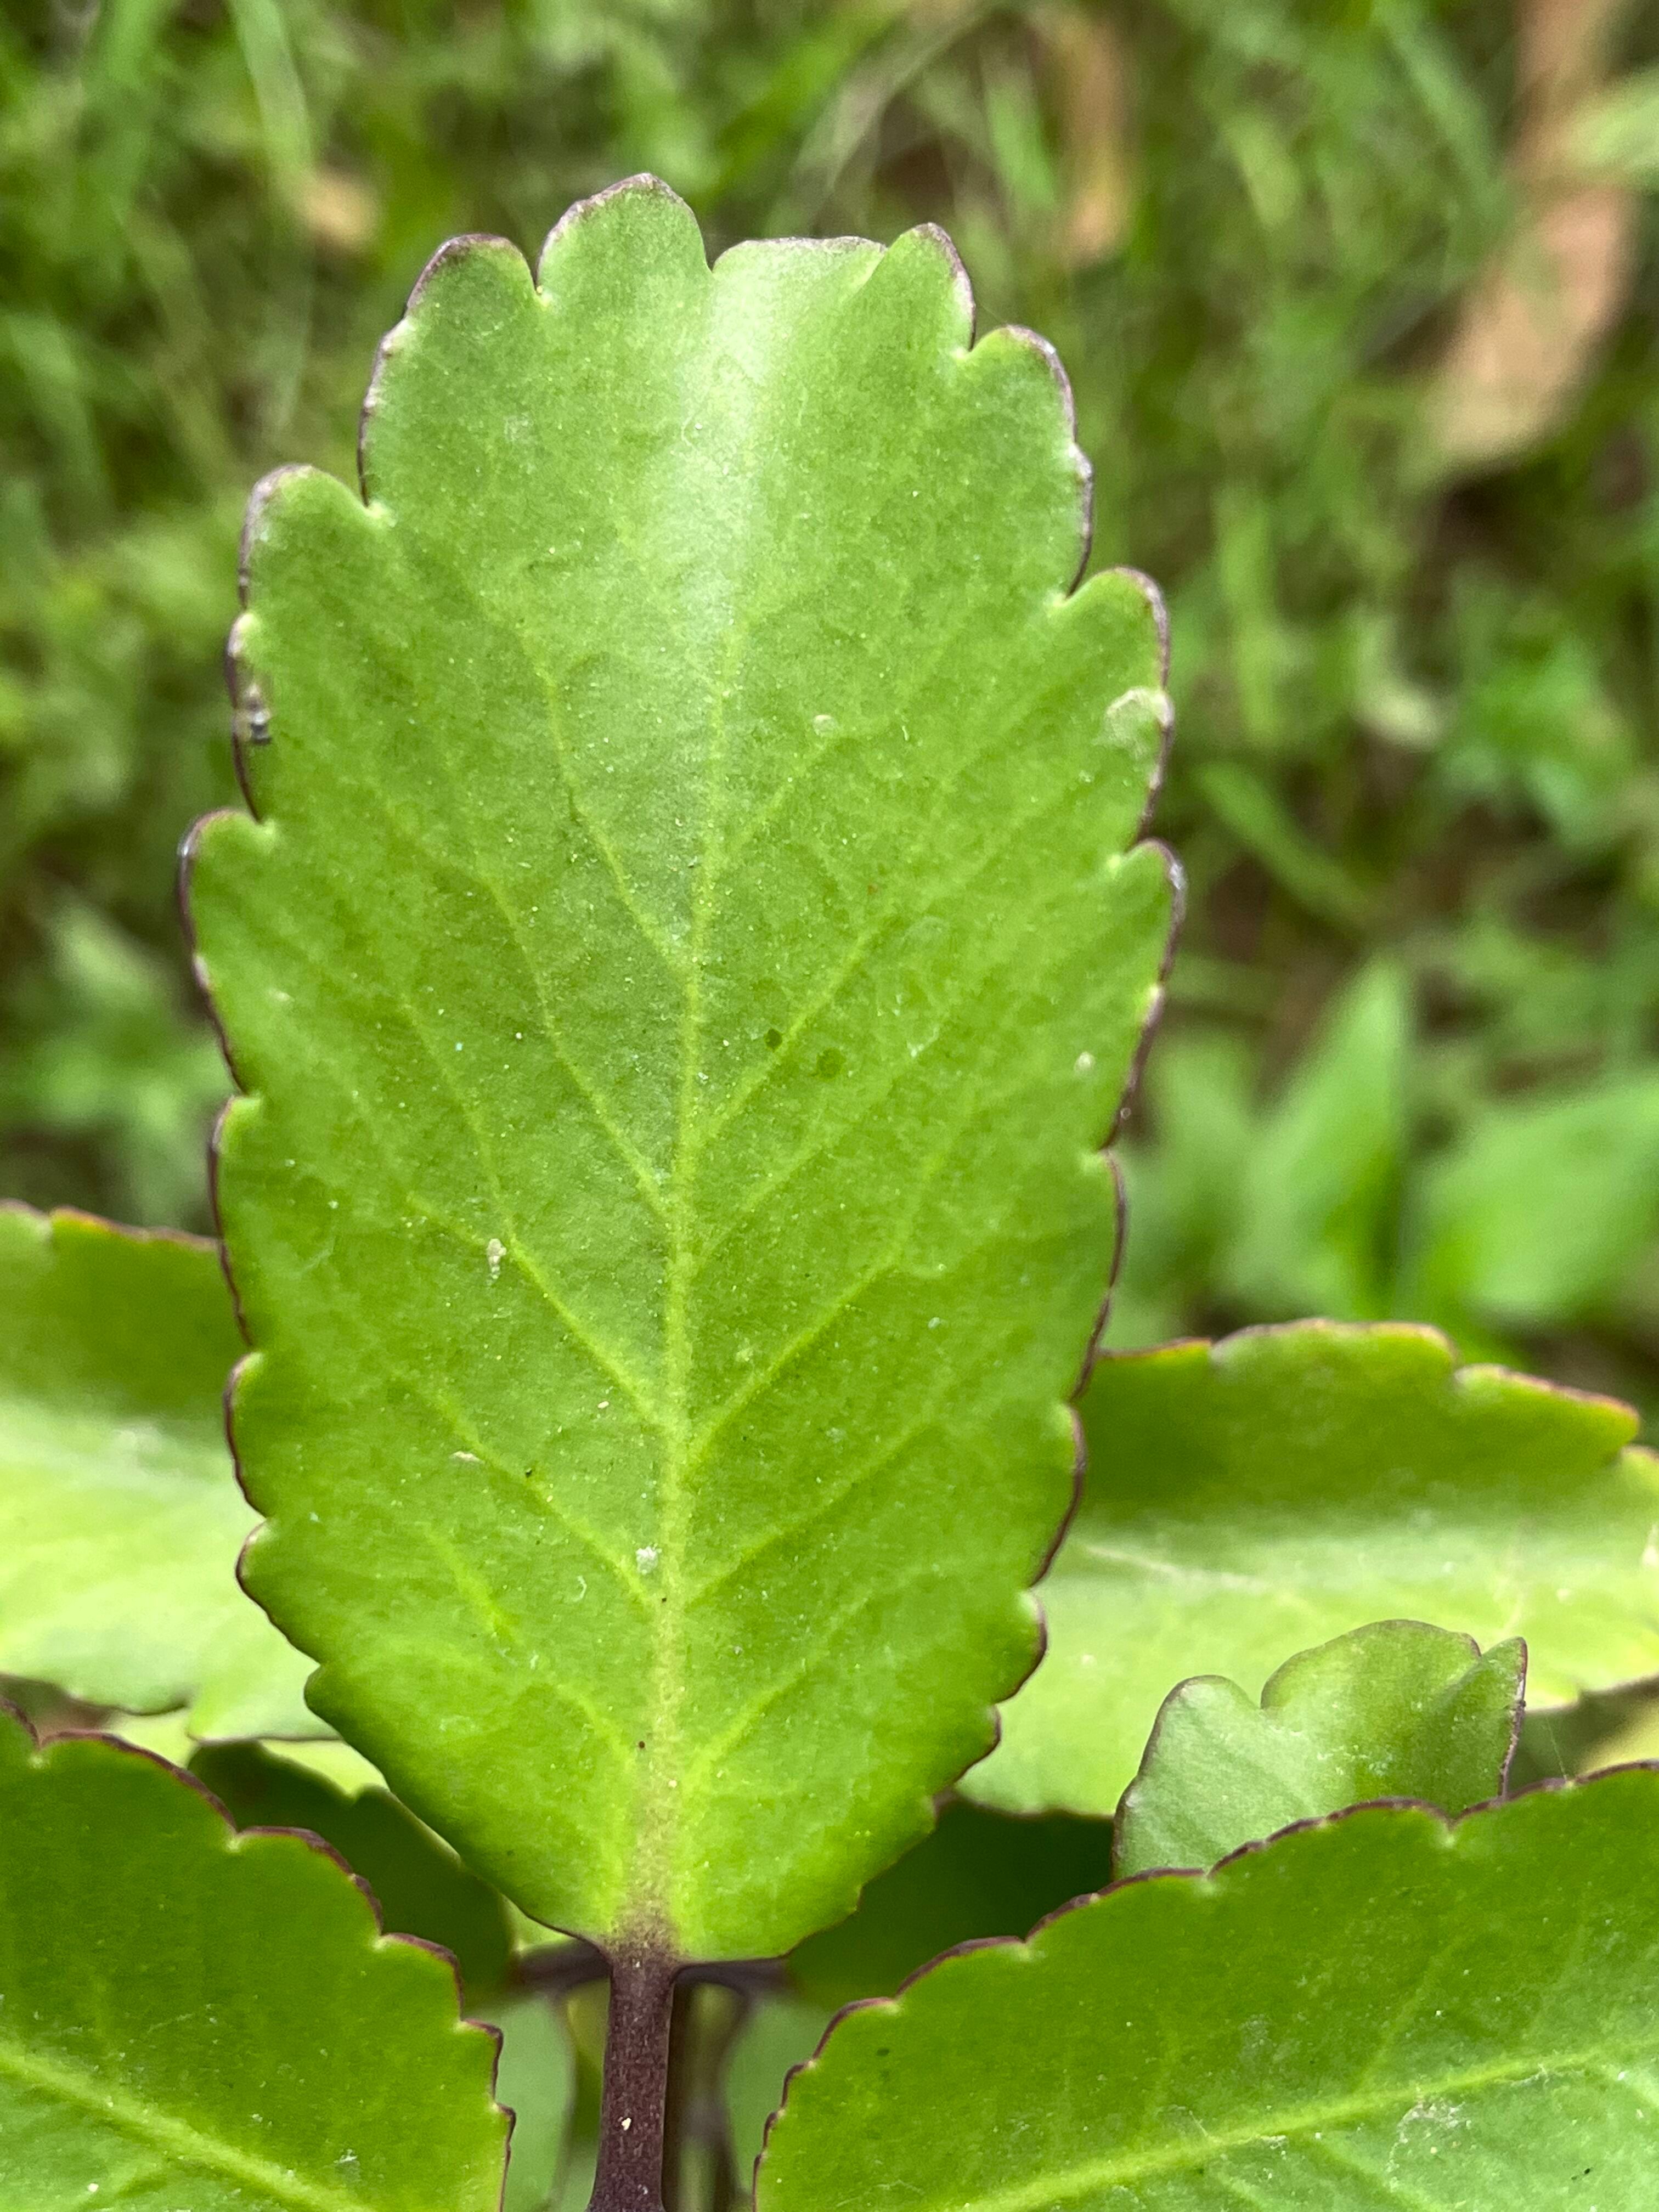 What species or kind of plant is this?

pathorkuci
